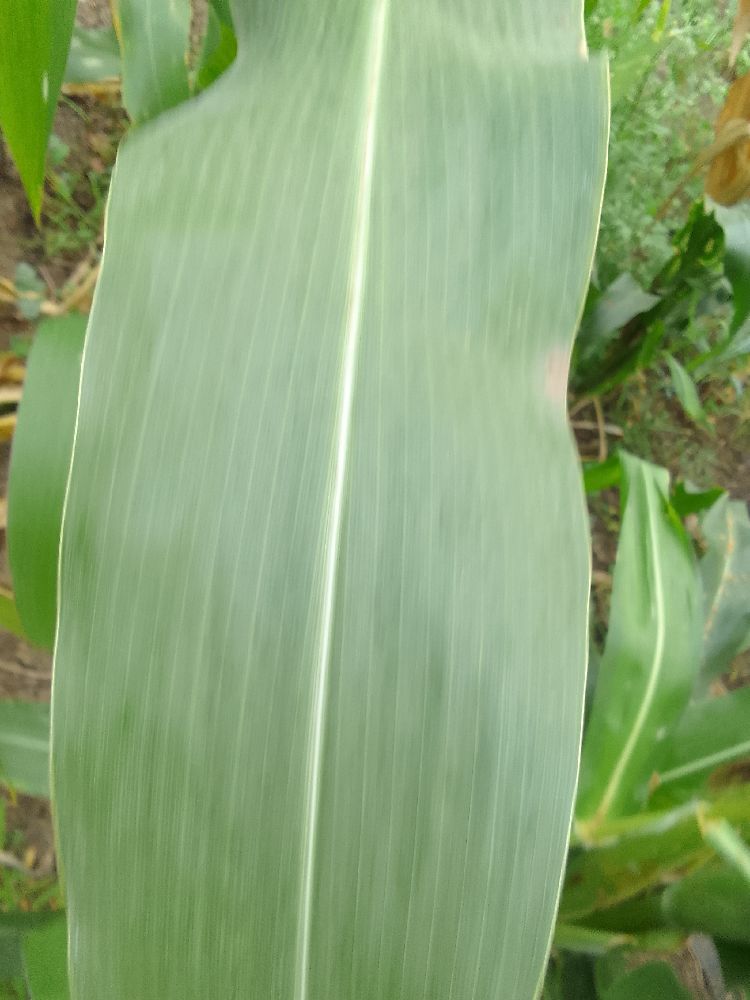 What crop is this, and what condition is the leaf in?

maize, healthy
